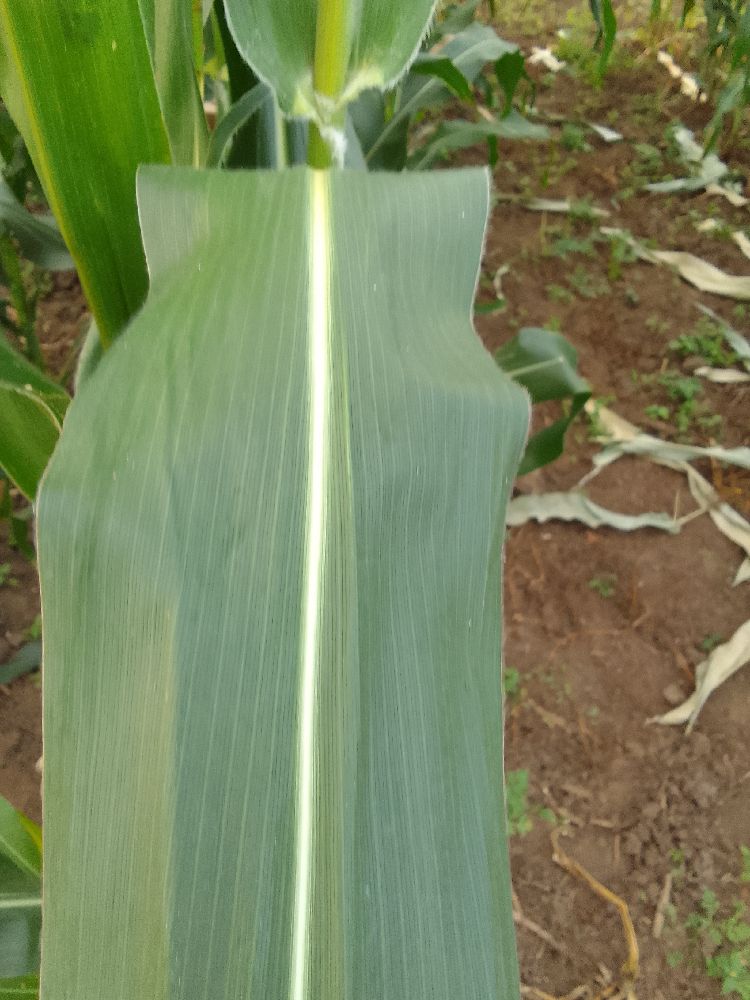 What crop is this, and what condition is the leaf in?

maize, healthy
